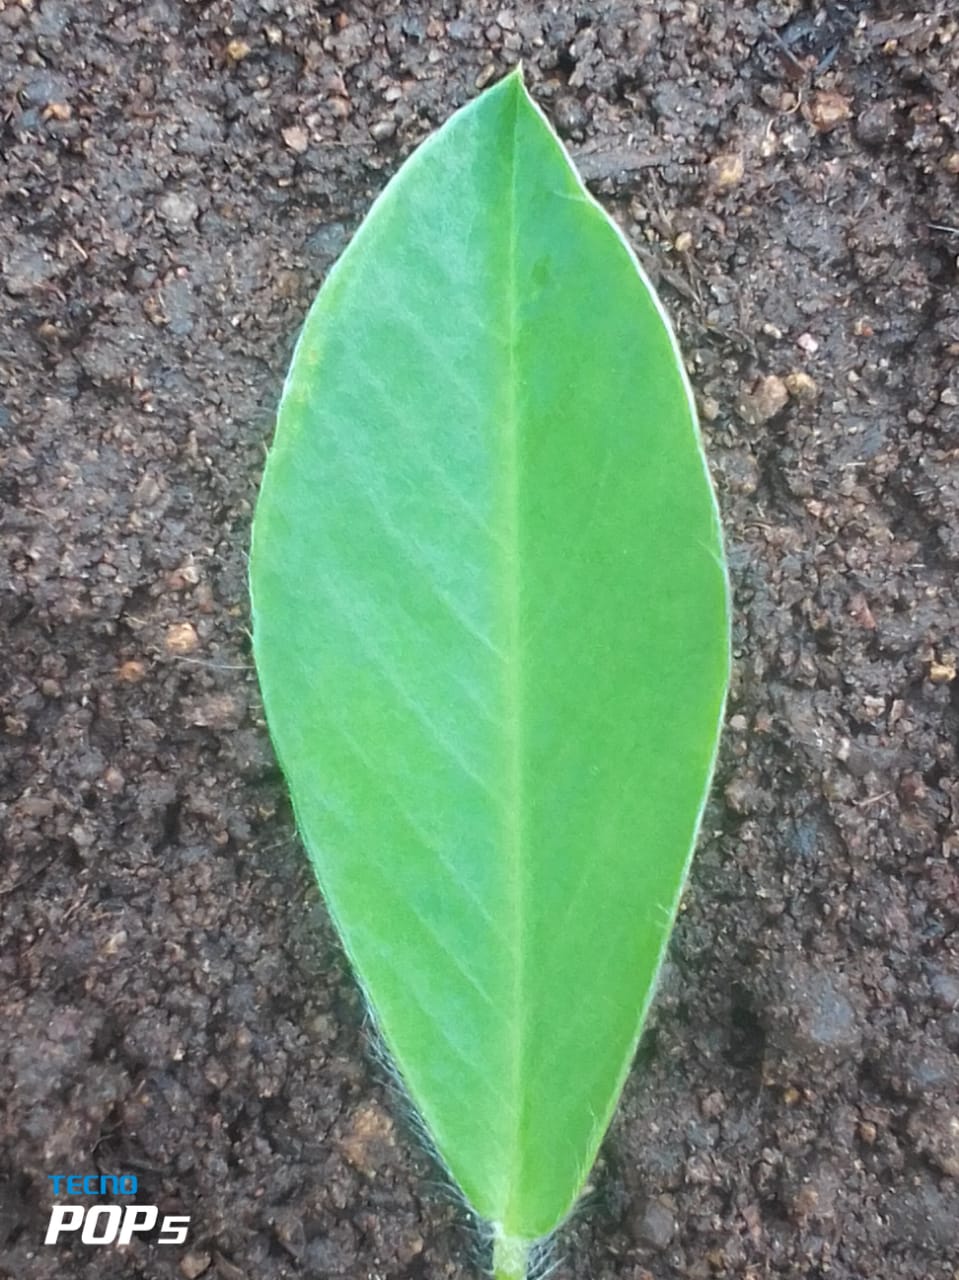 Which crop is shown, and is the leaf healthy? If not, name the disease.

peanut, healthy leaves
